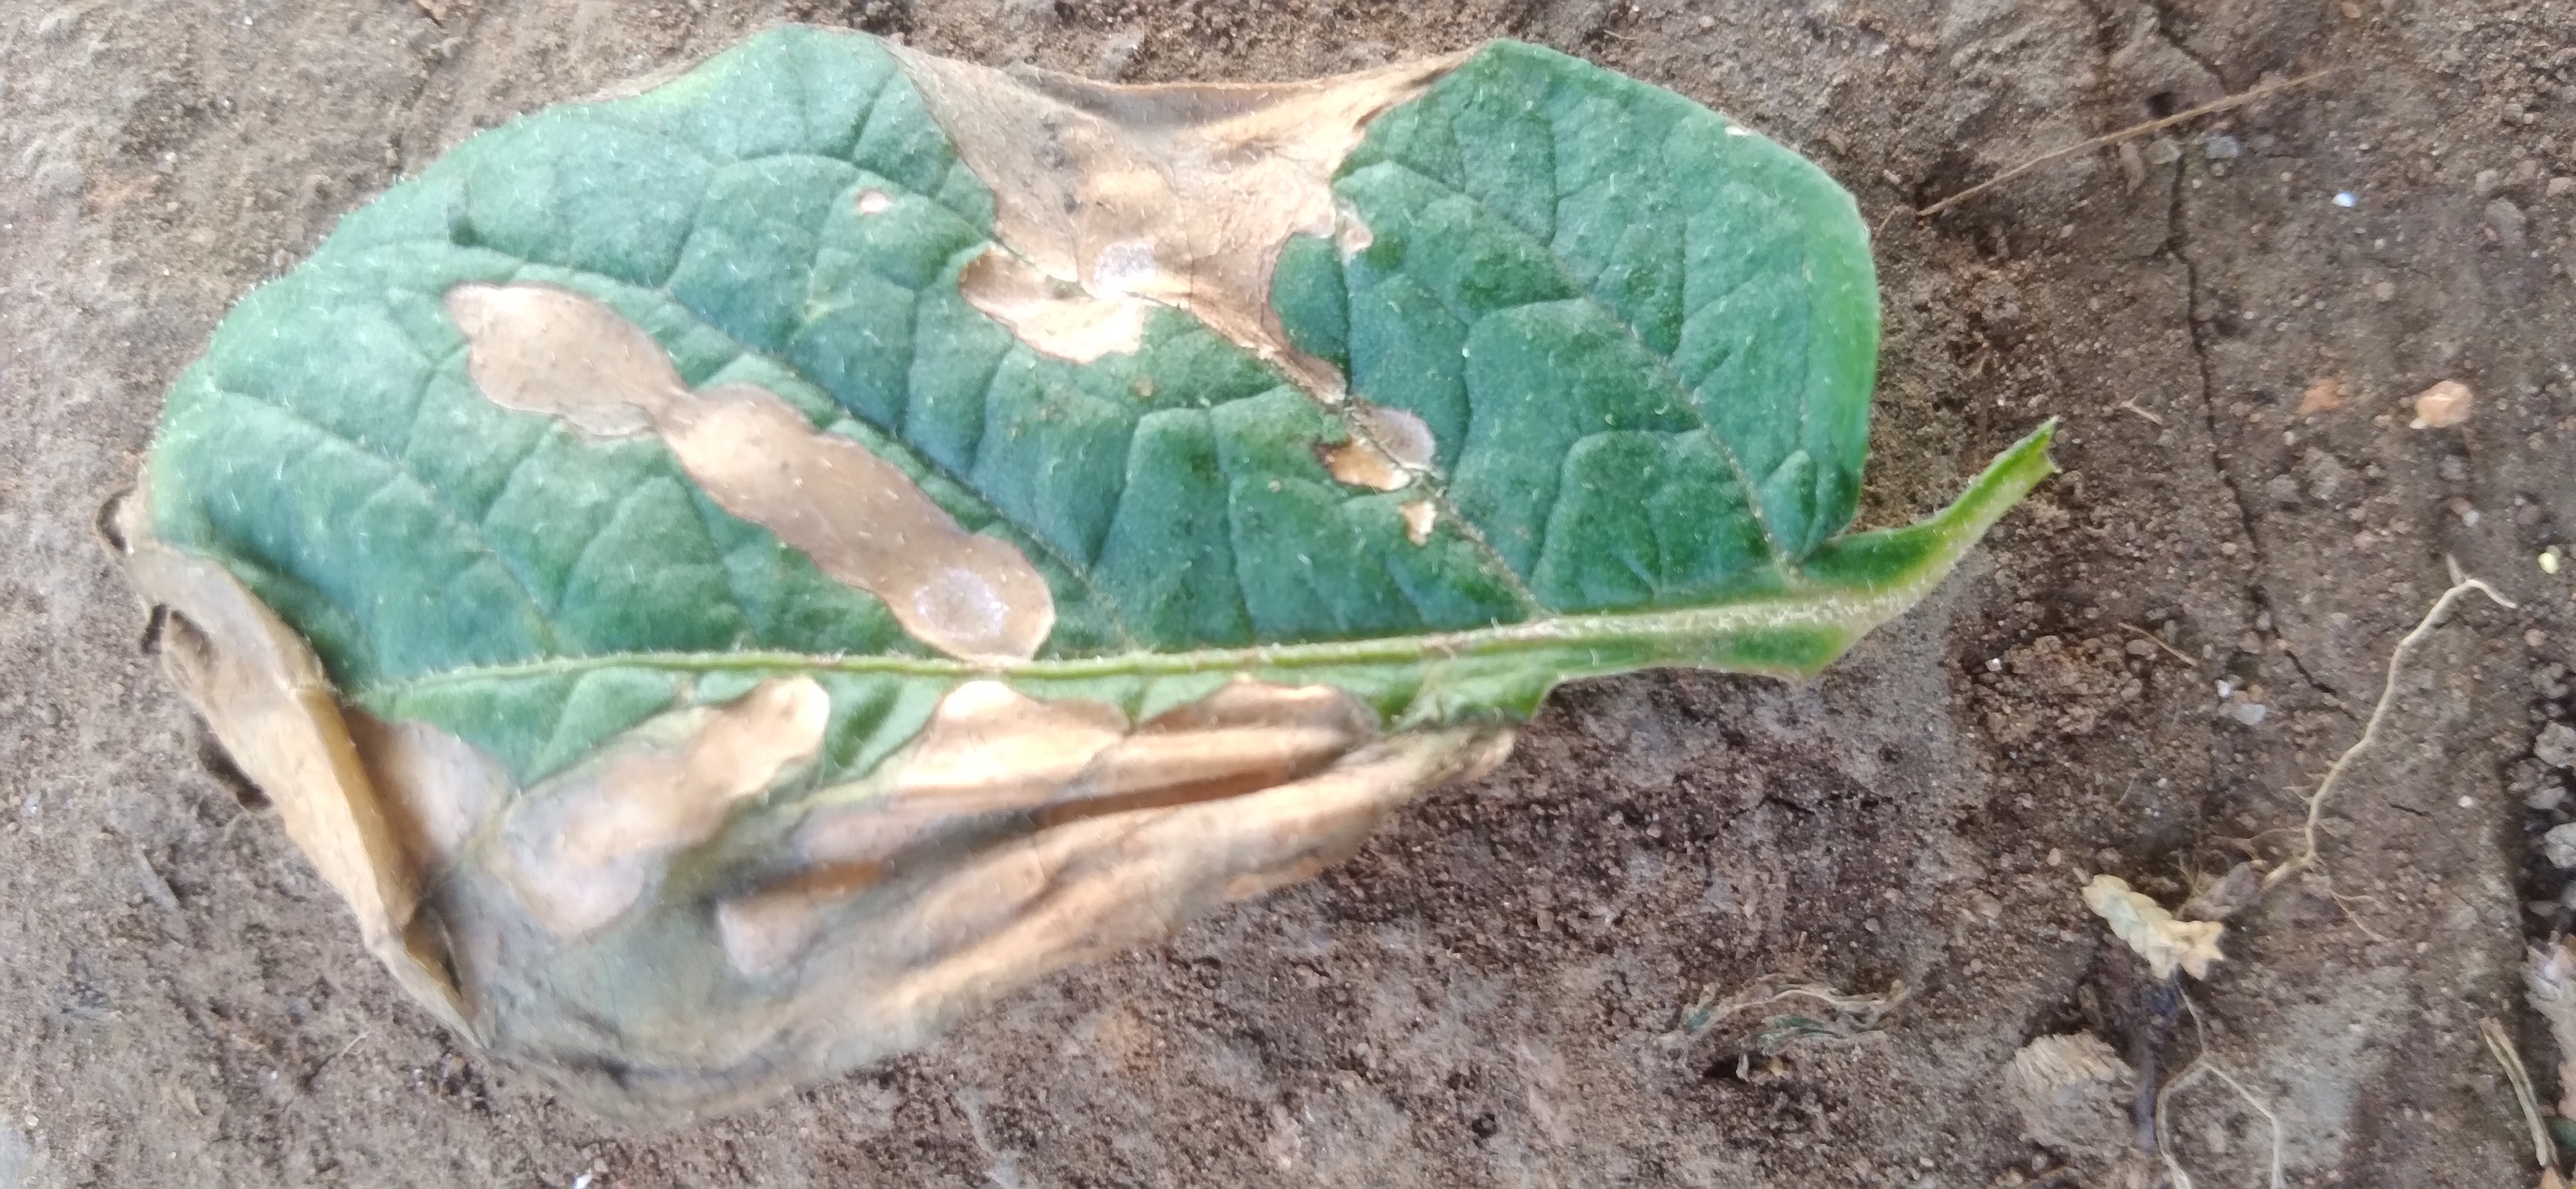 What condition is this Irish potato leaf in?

early blight
